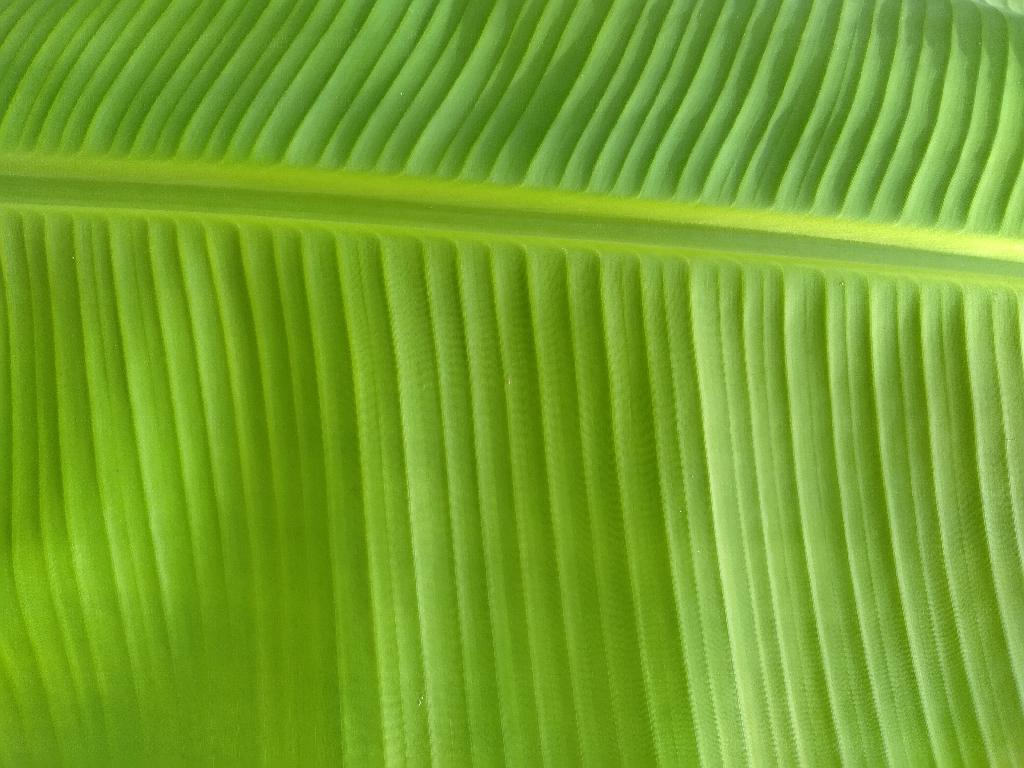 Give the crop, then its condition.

banana, healthy
